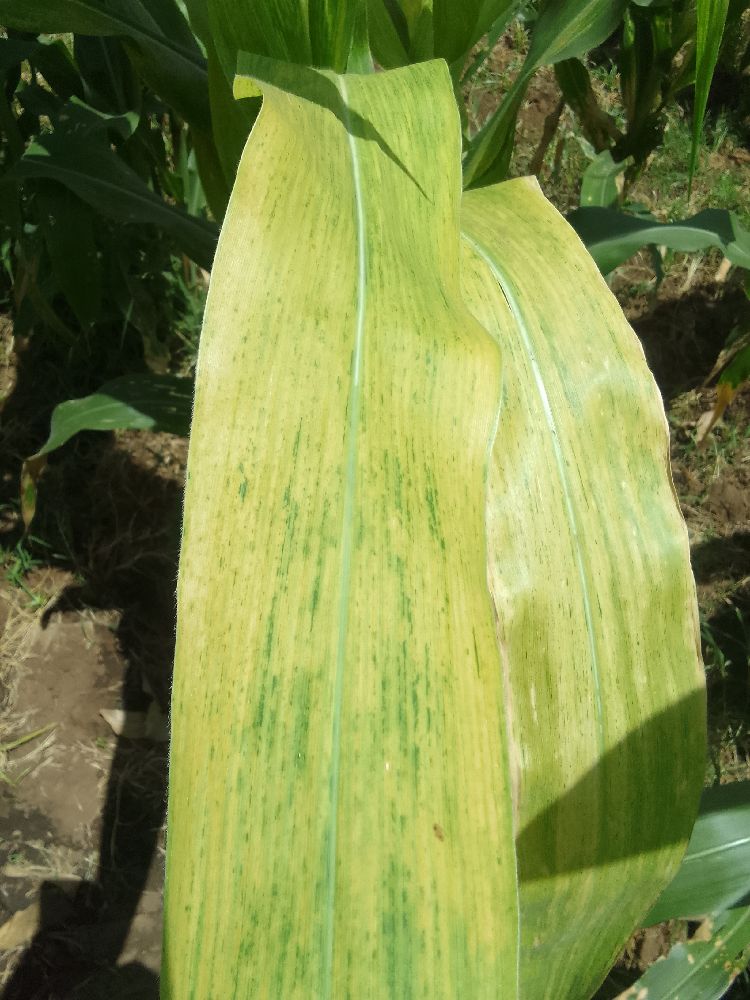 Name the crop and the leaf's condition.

maize, maize lethal necrosis
